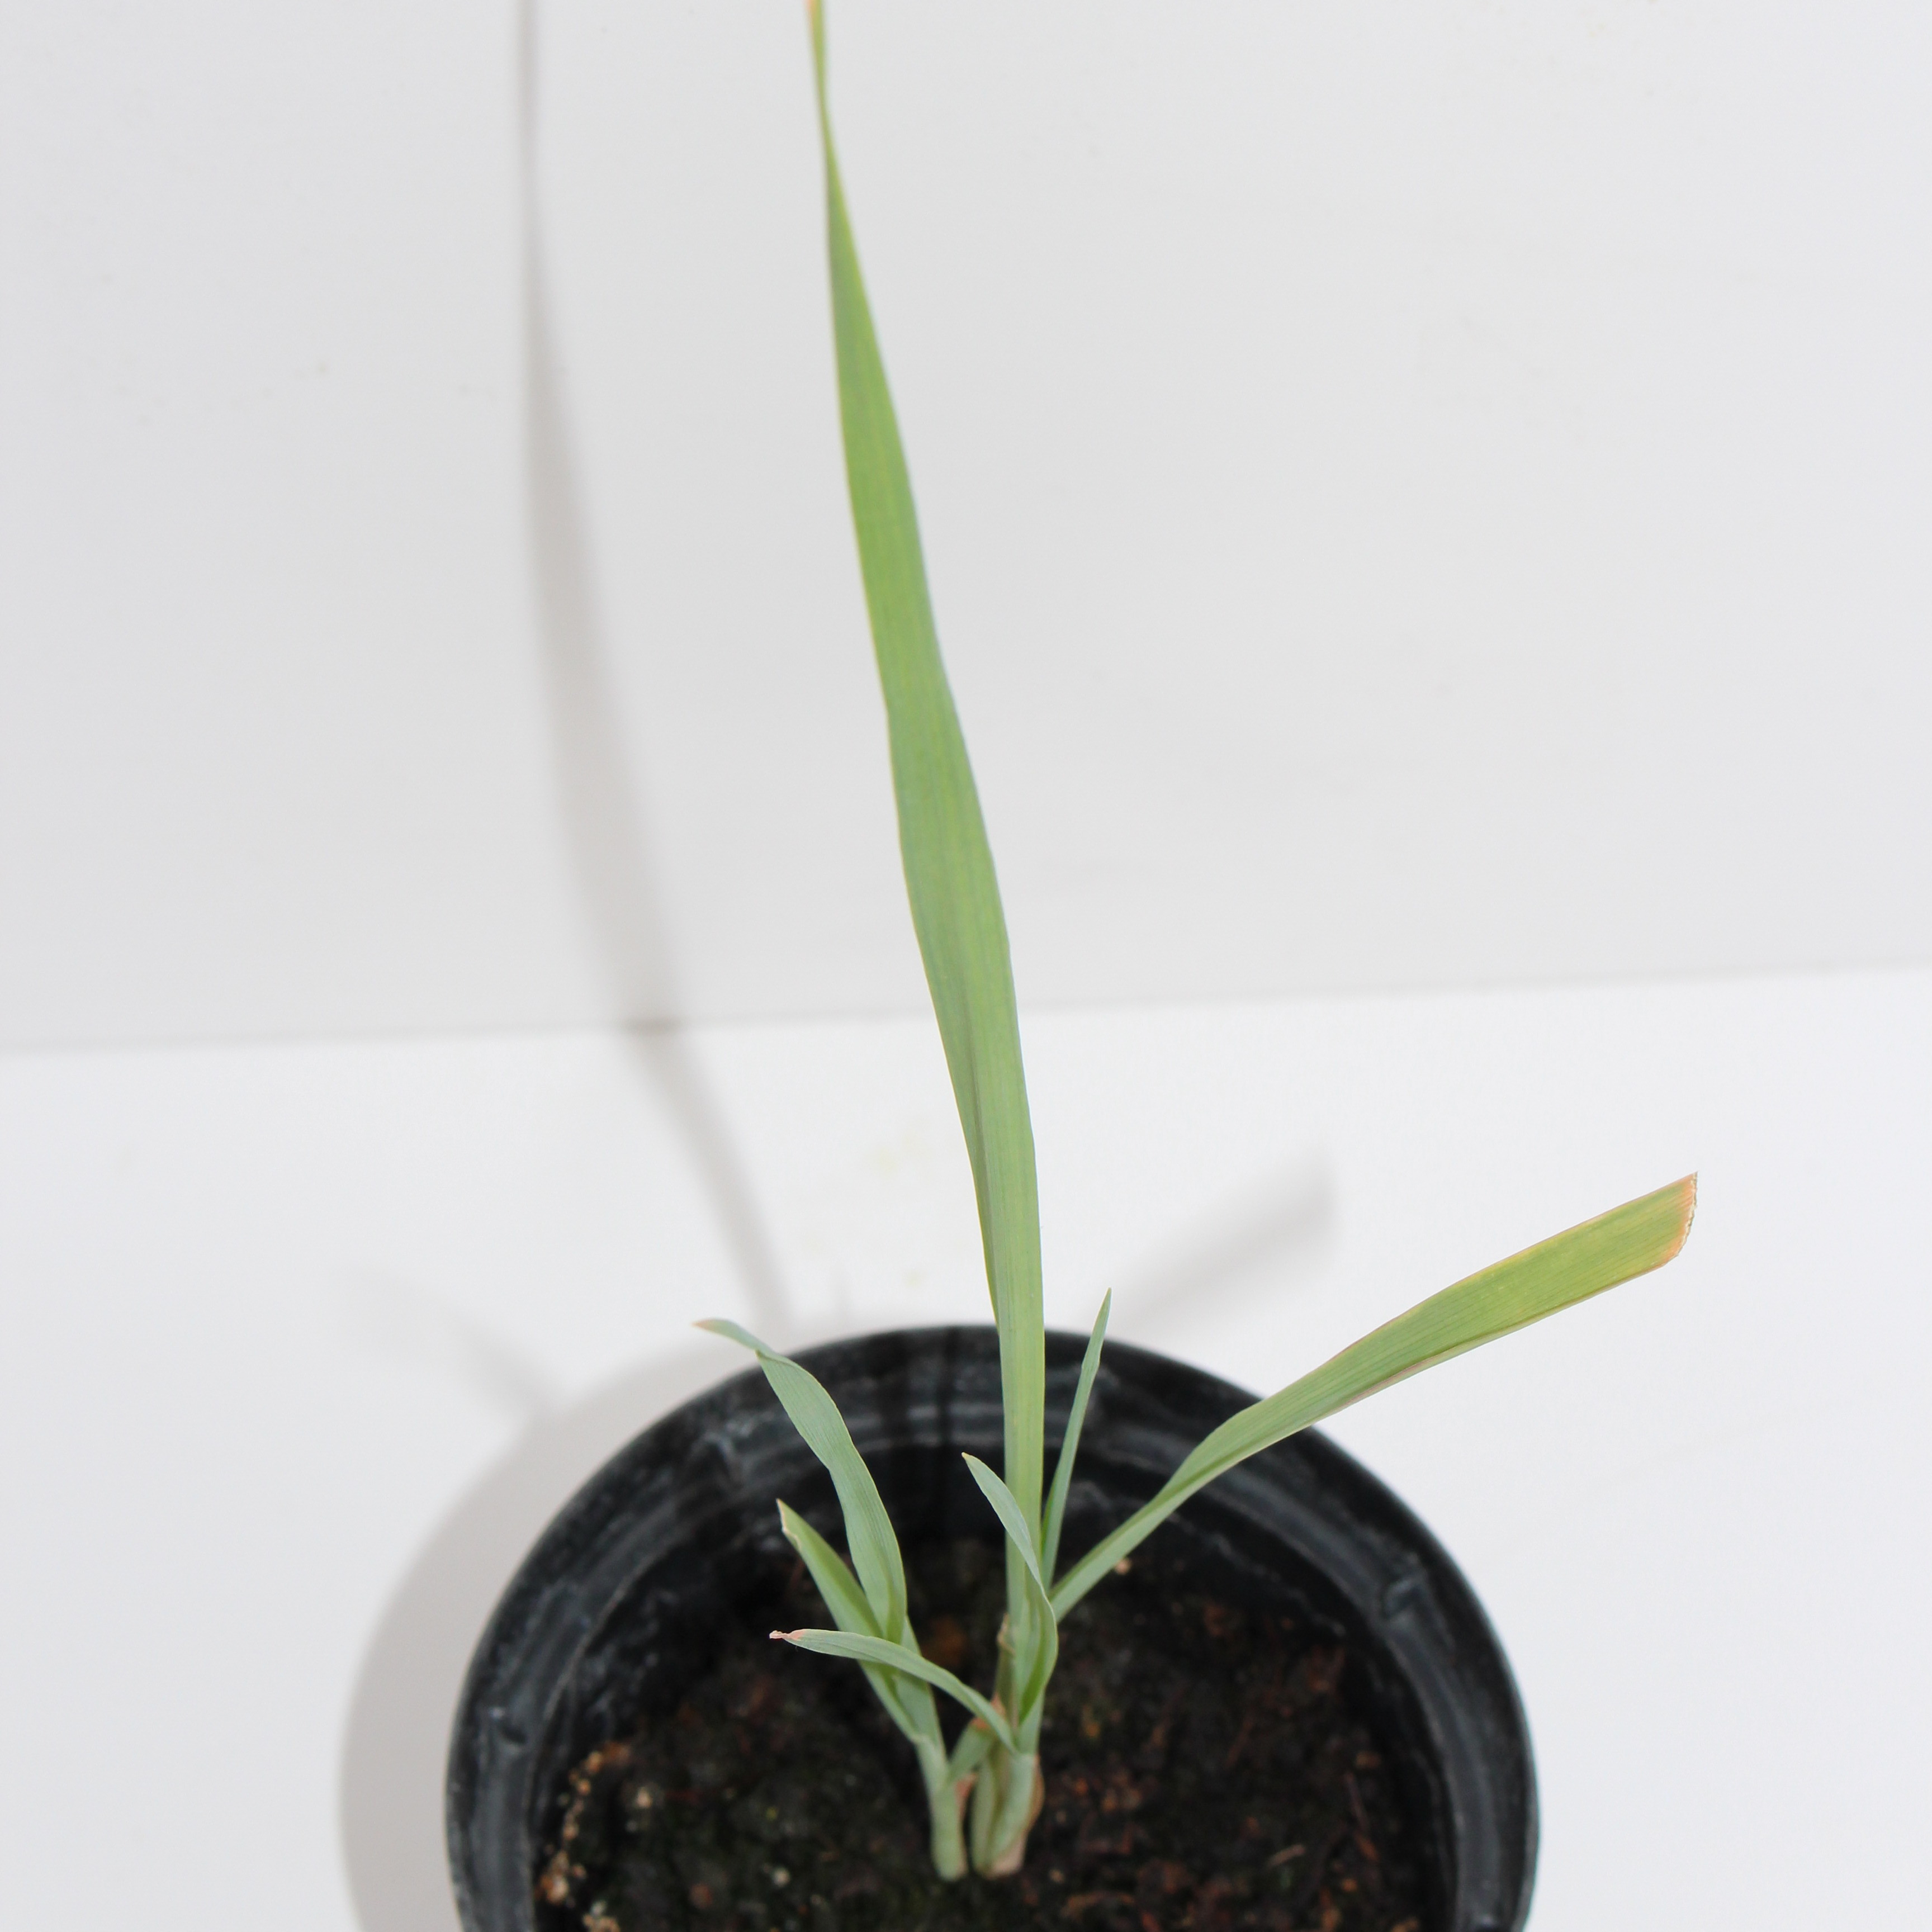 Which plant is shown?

Avena sterilis
